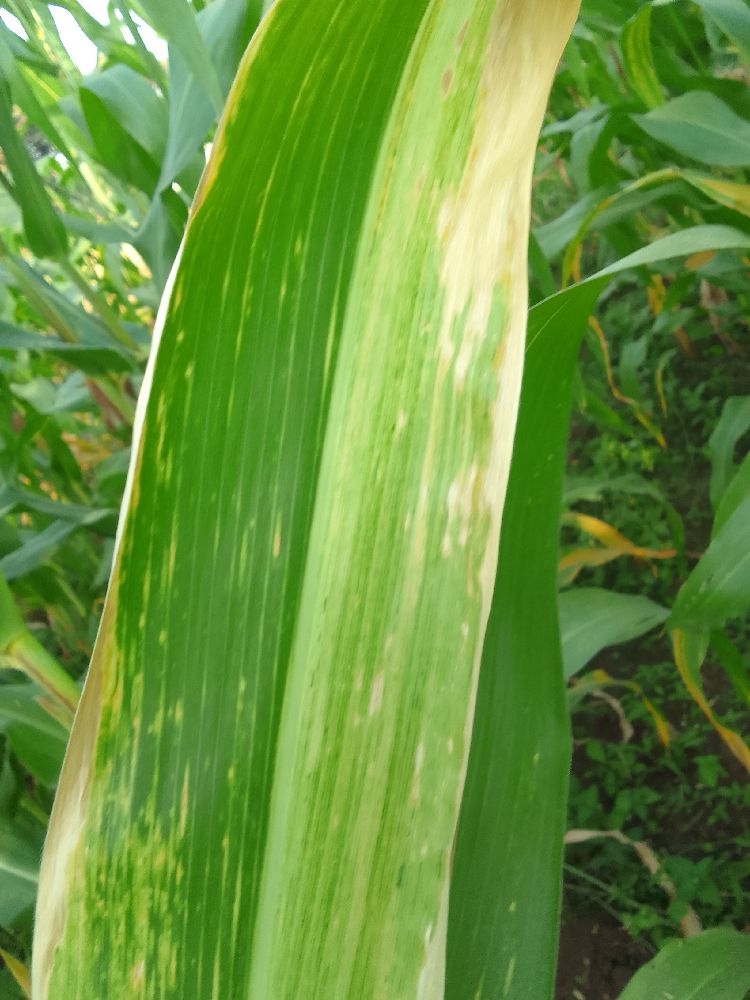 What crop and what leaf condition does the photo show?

maize, maize lethal necrosis
